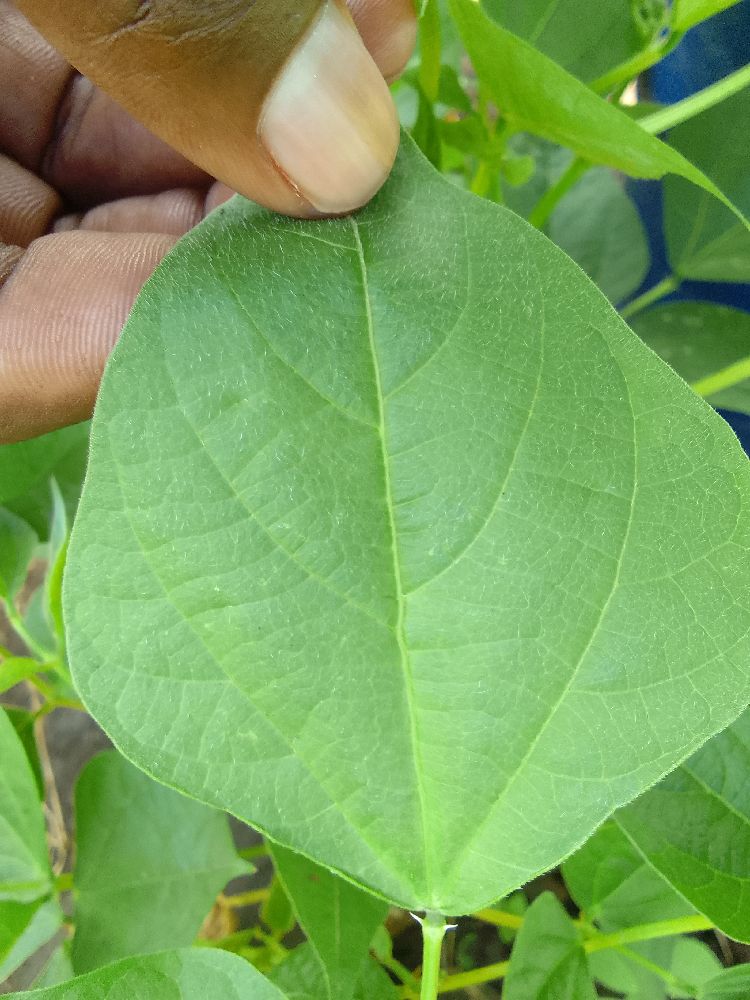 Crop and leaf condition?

common bean, healthy
